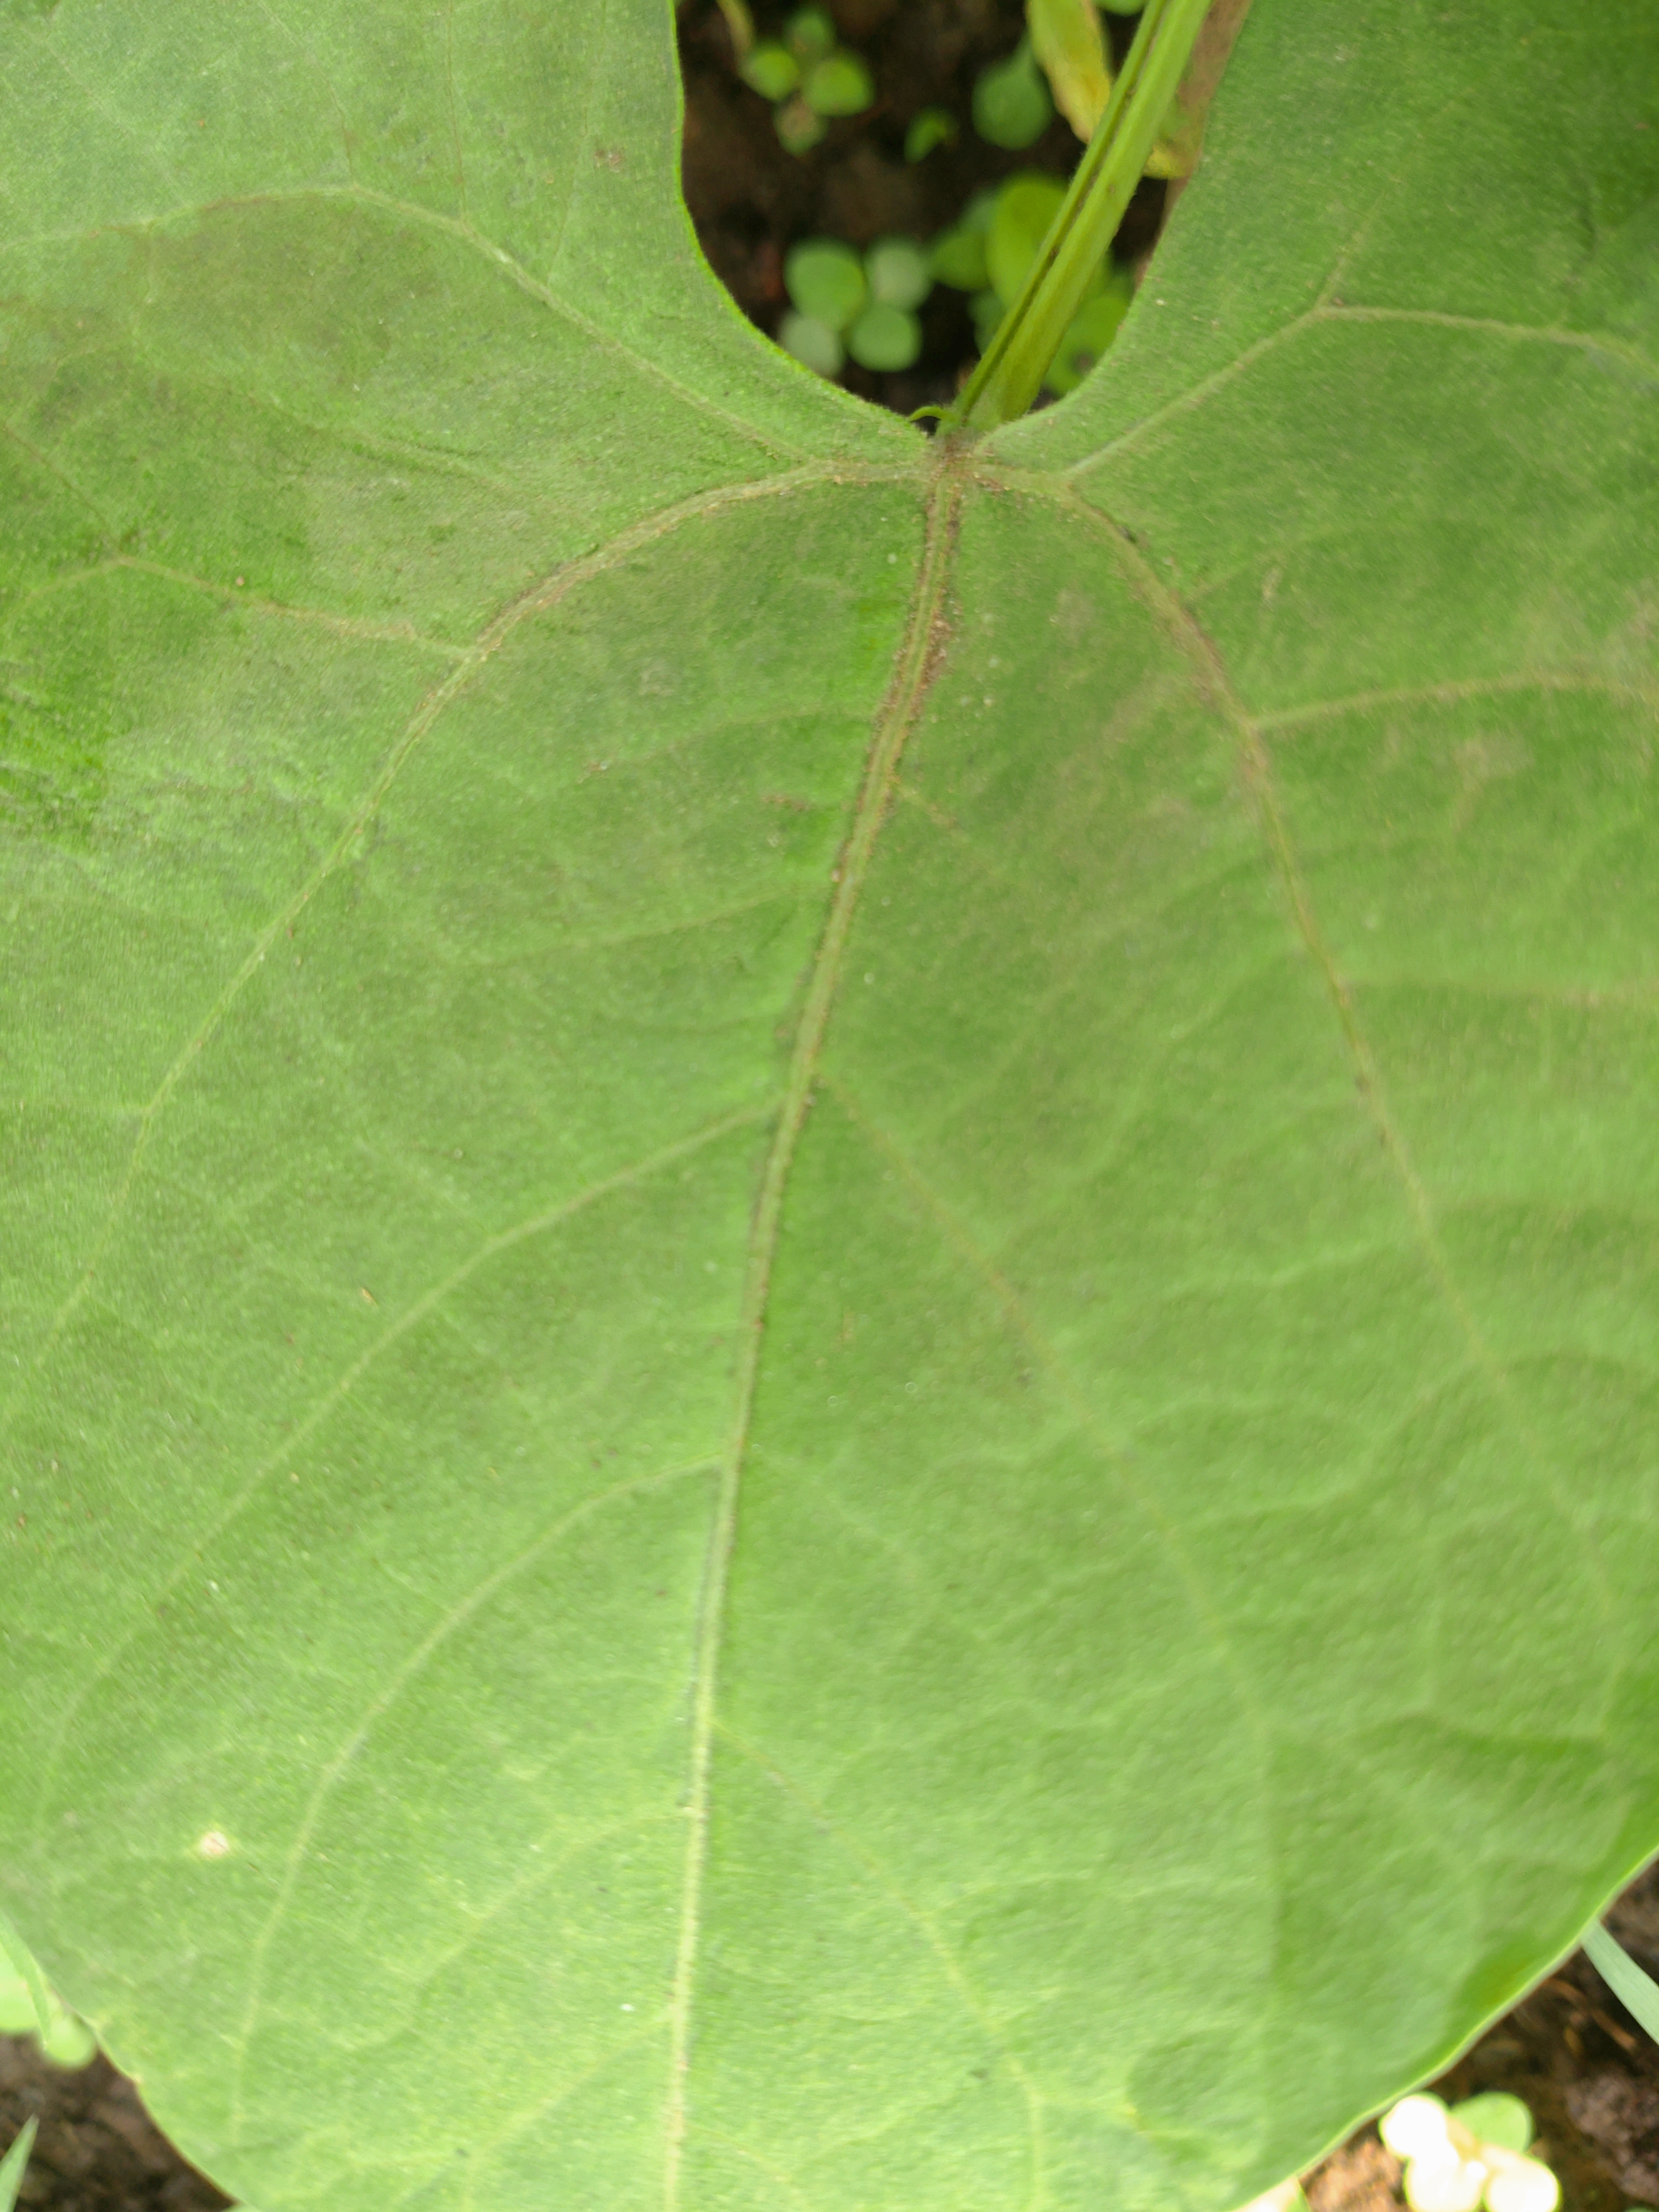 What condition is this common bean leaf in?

healthy
